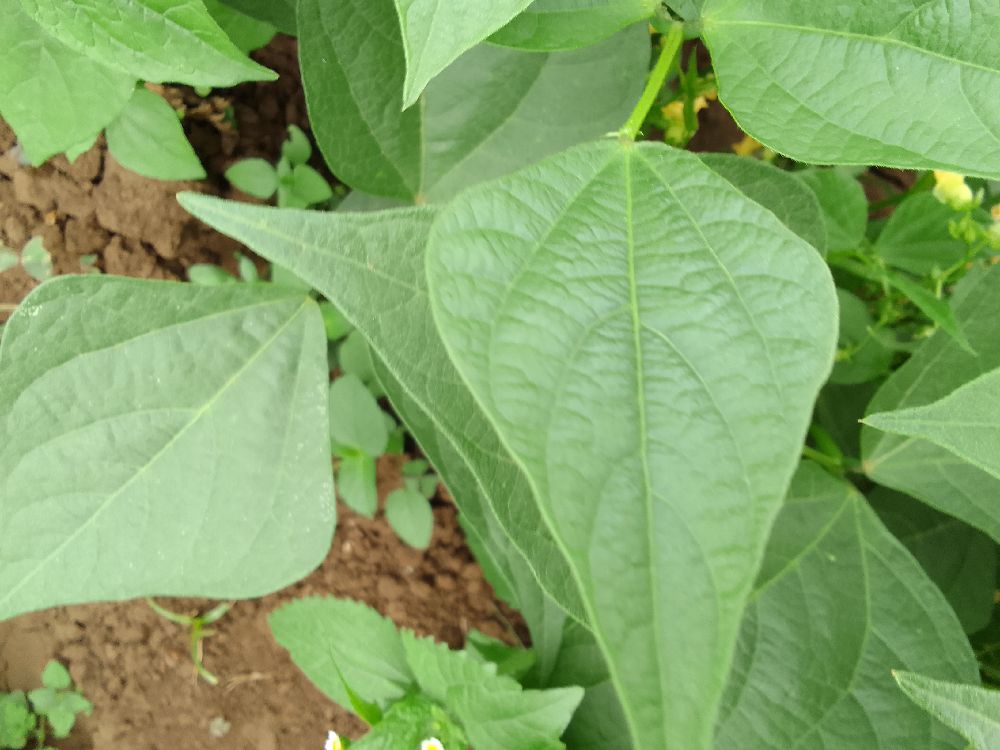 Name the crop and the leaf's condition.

common bean, healthy
